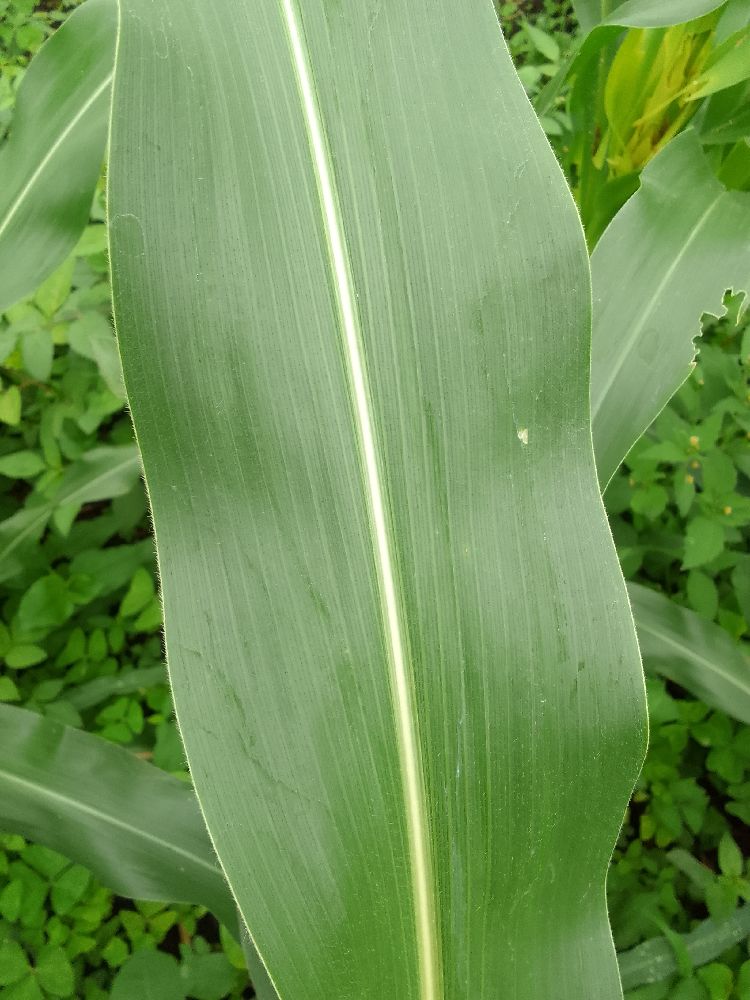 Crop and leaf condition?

maize, healthy
